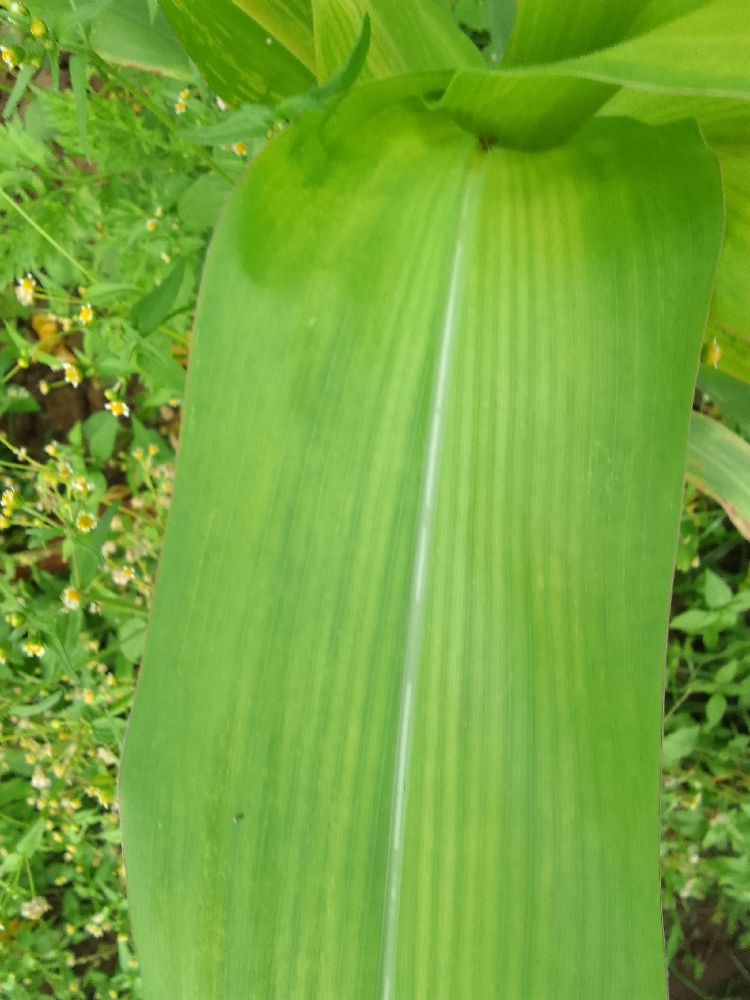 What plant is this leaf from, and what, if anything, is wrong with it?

maize, maize lethal necrosis
